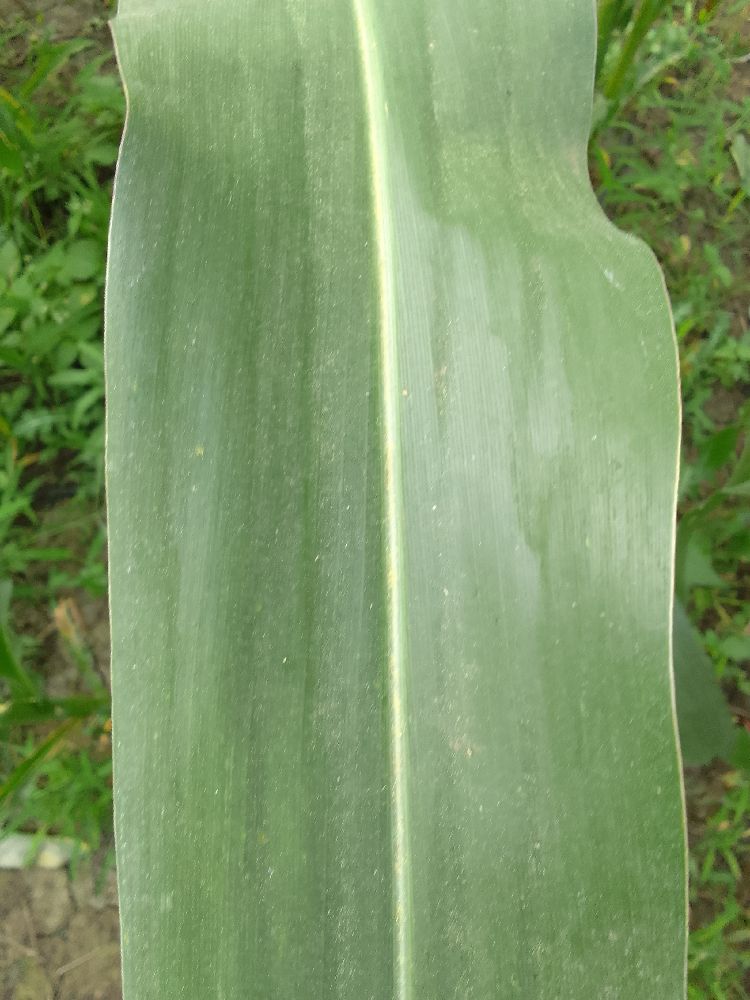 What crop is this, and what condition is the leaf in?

maize, healthy
